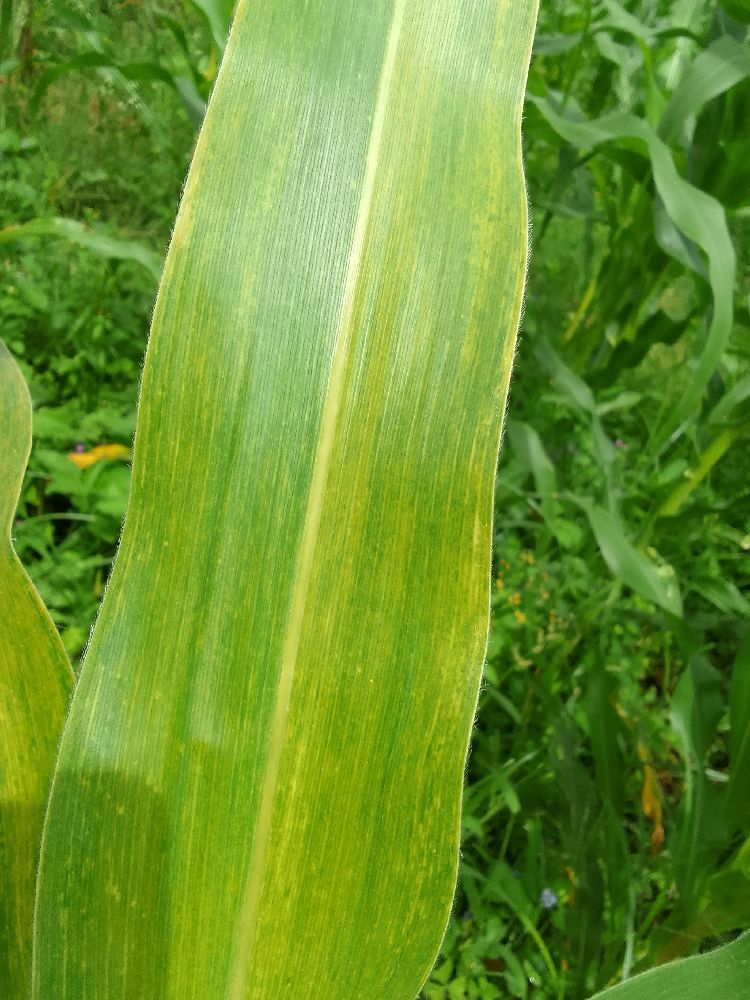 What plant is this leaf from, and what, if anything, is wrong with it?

maize, maize lethal necrosis
